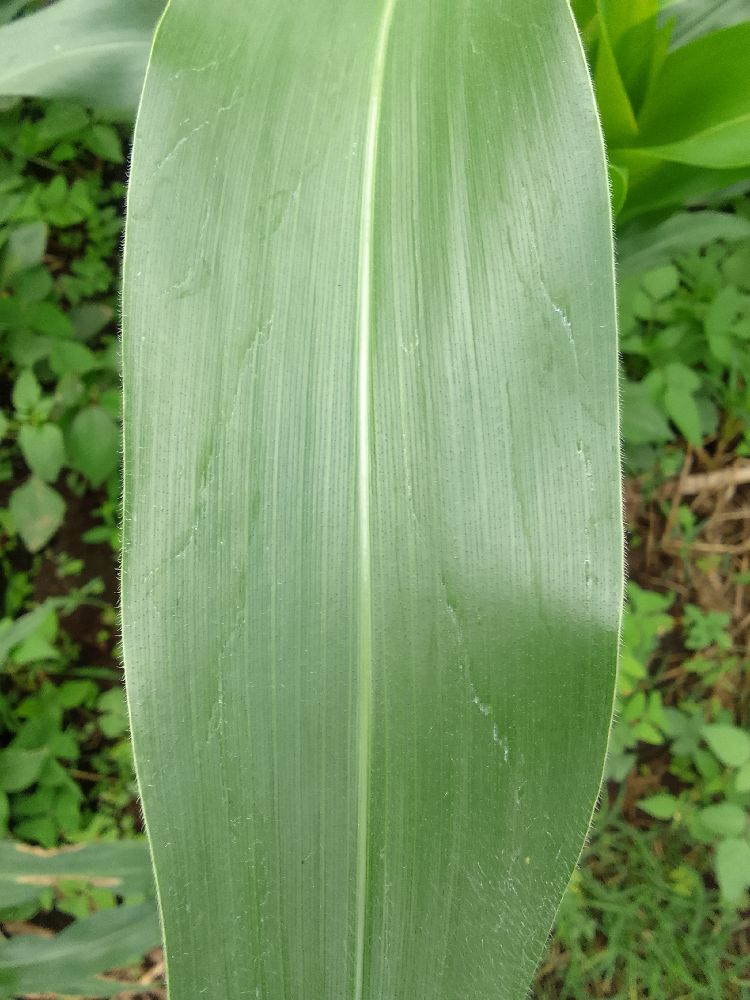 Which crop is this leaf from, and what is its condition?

maize, healthy
